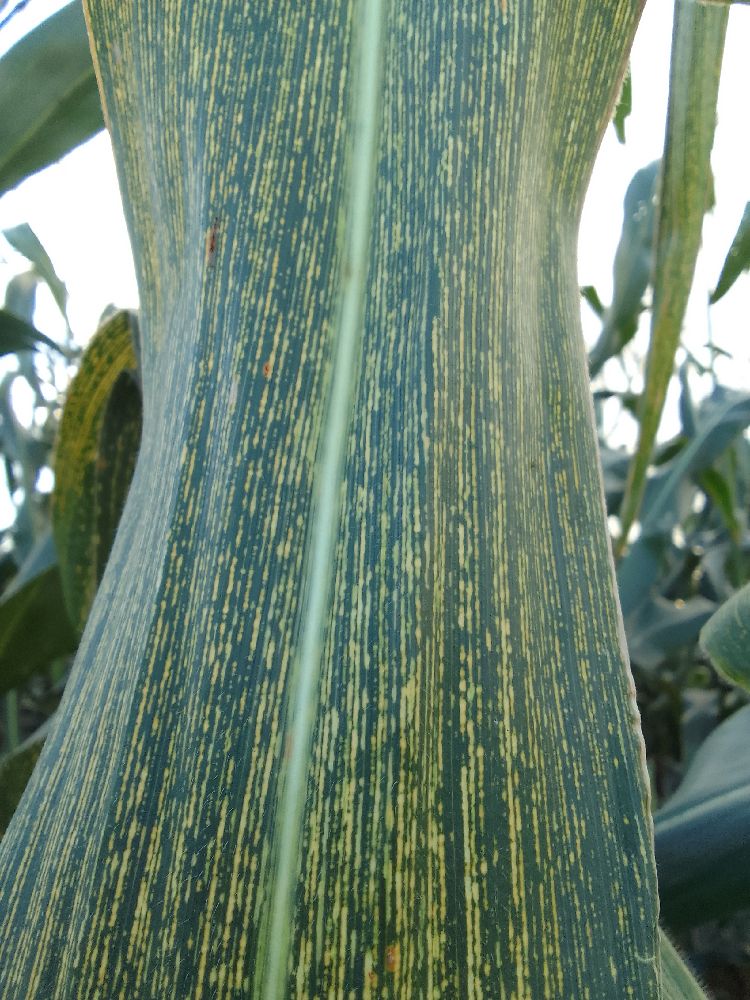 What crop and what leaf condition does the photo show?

maize, maize streak virus
